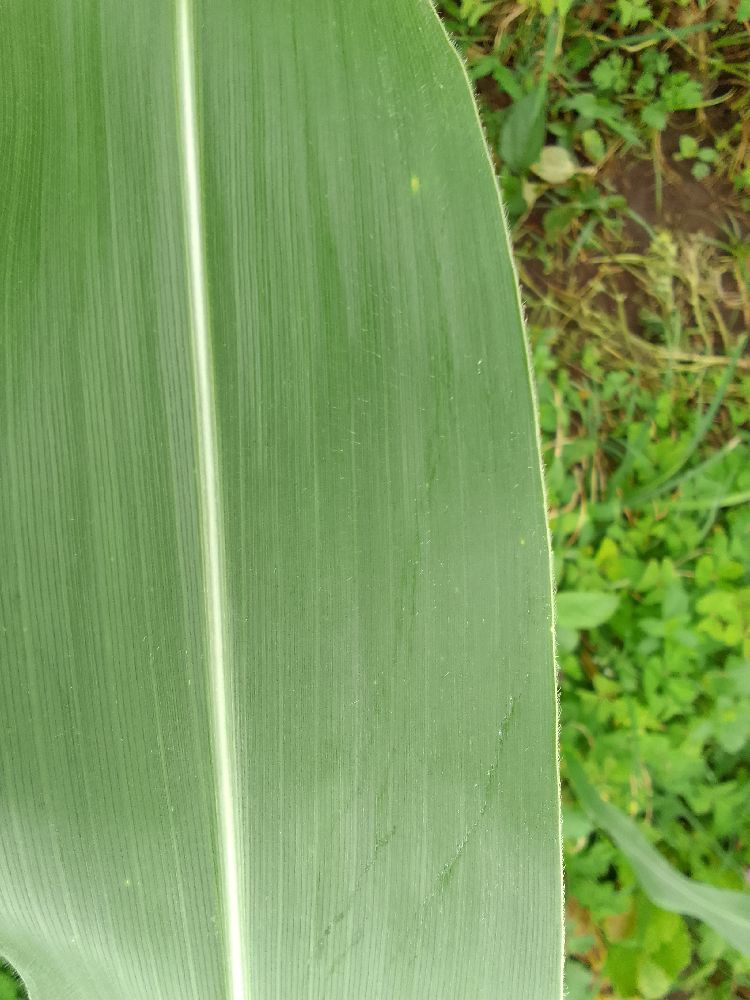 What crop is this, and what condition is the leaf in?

maize, healthy
